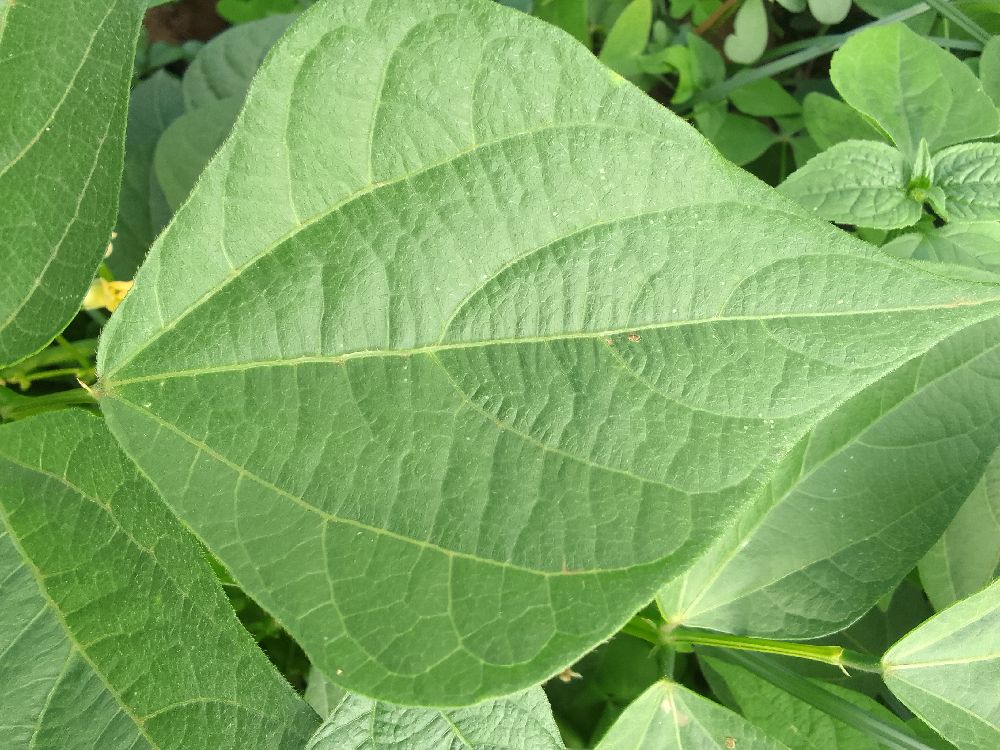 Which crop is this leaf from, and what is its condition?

common bean, healthy
